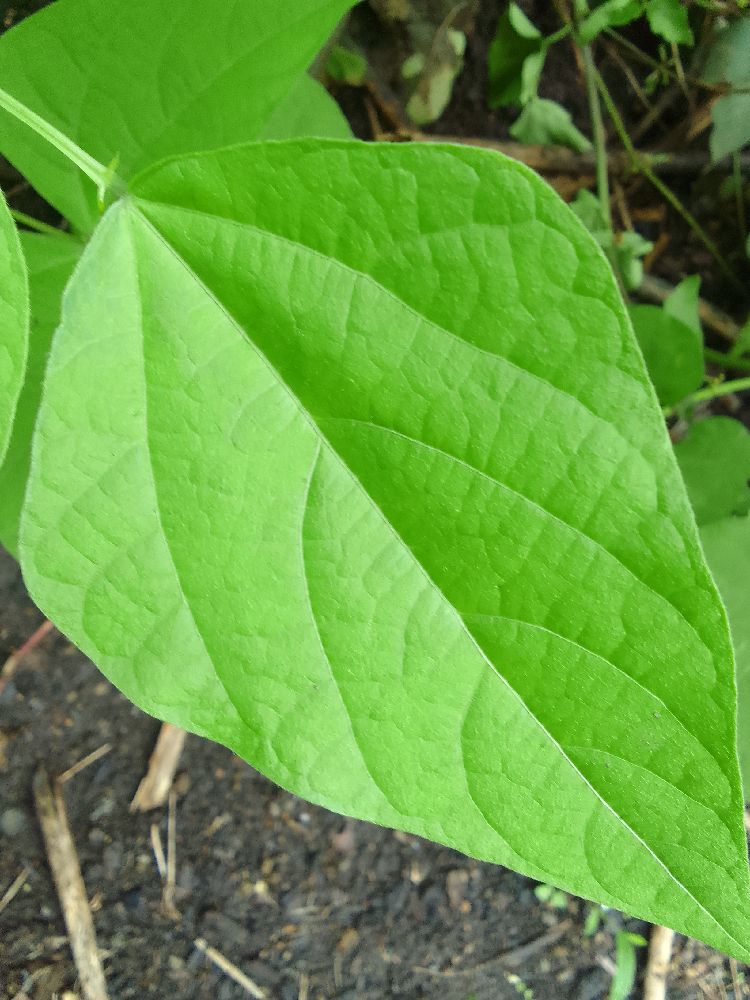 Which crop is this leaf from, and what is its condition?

common bean, healthy
